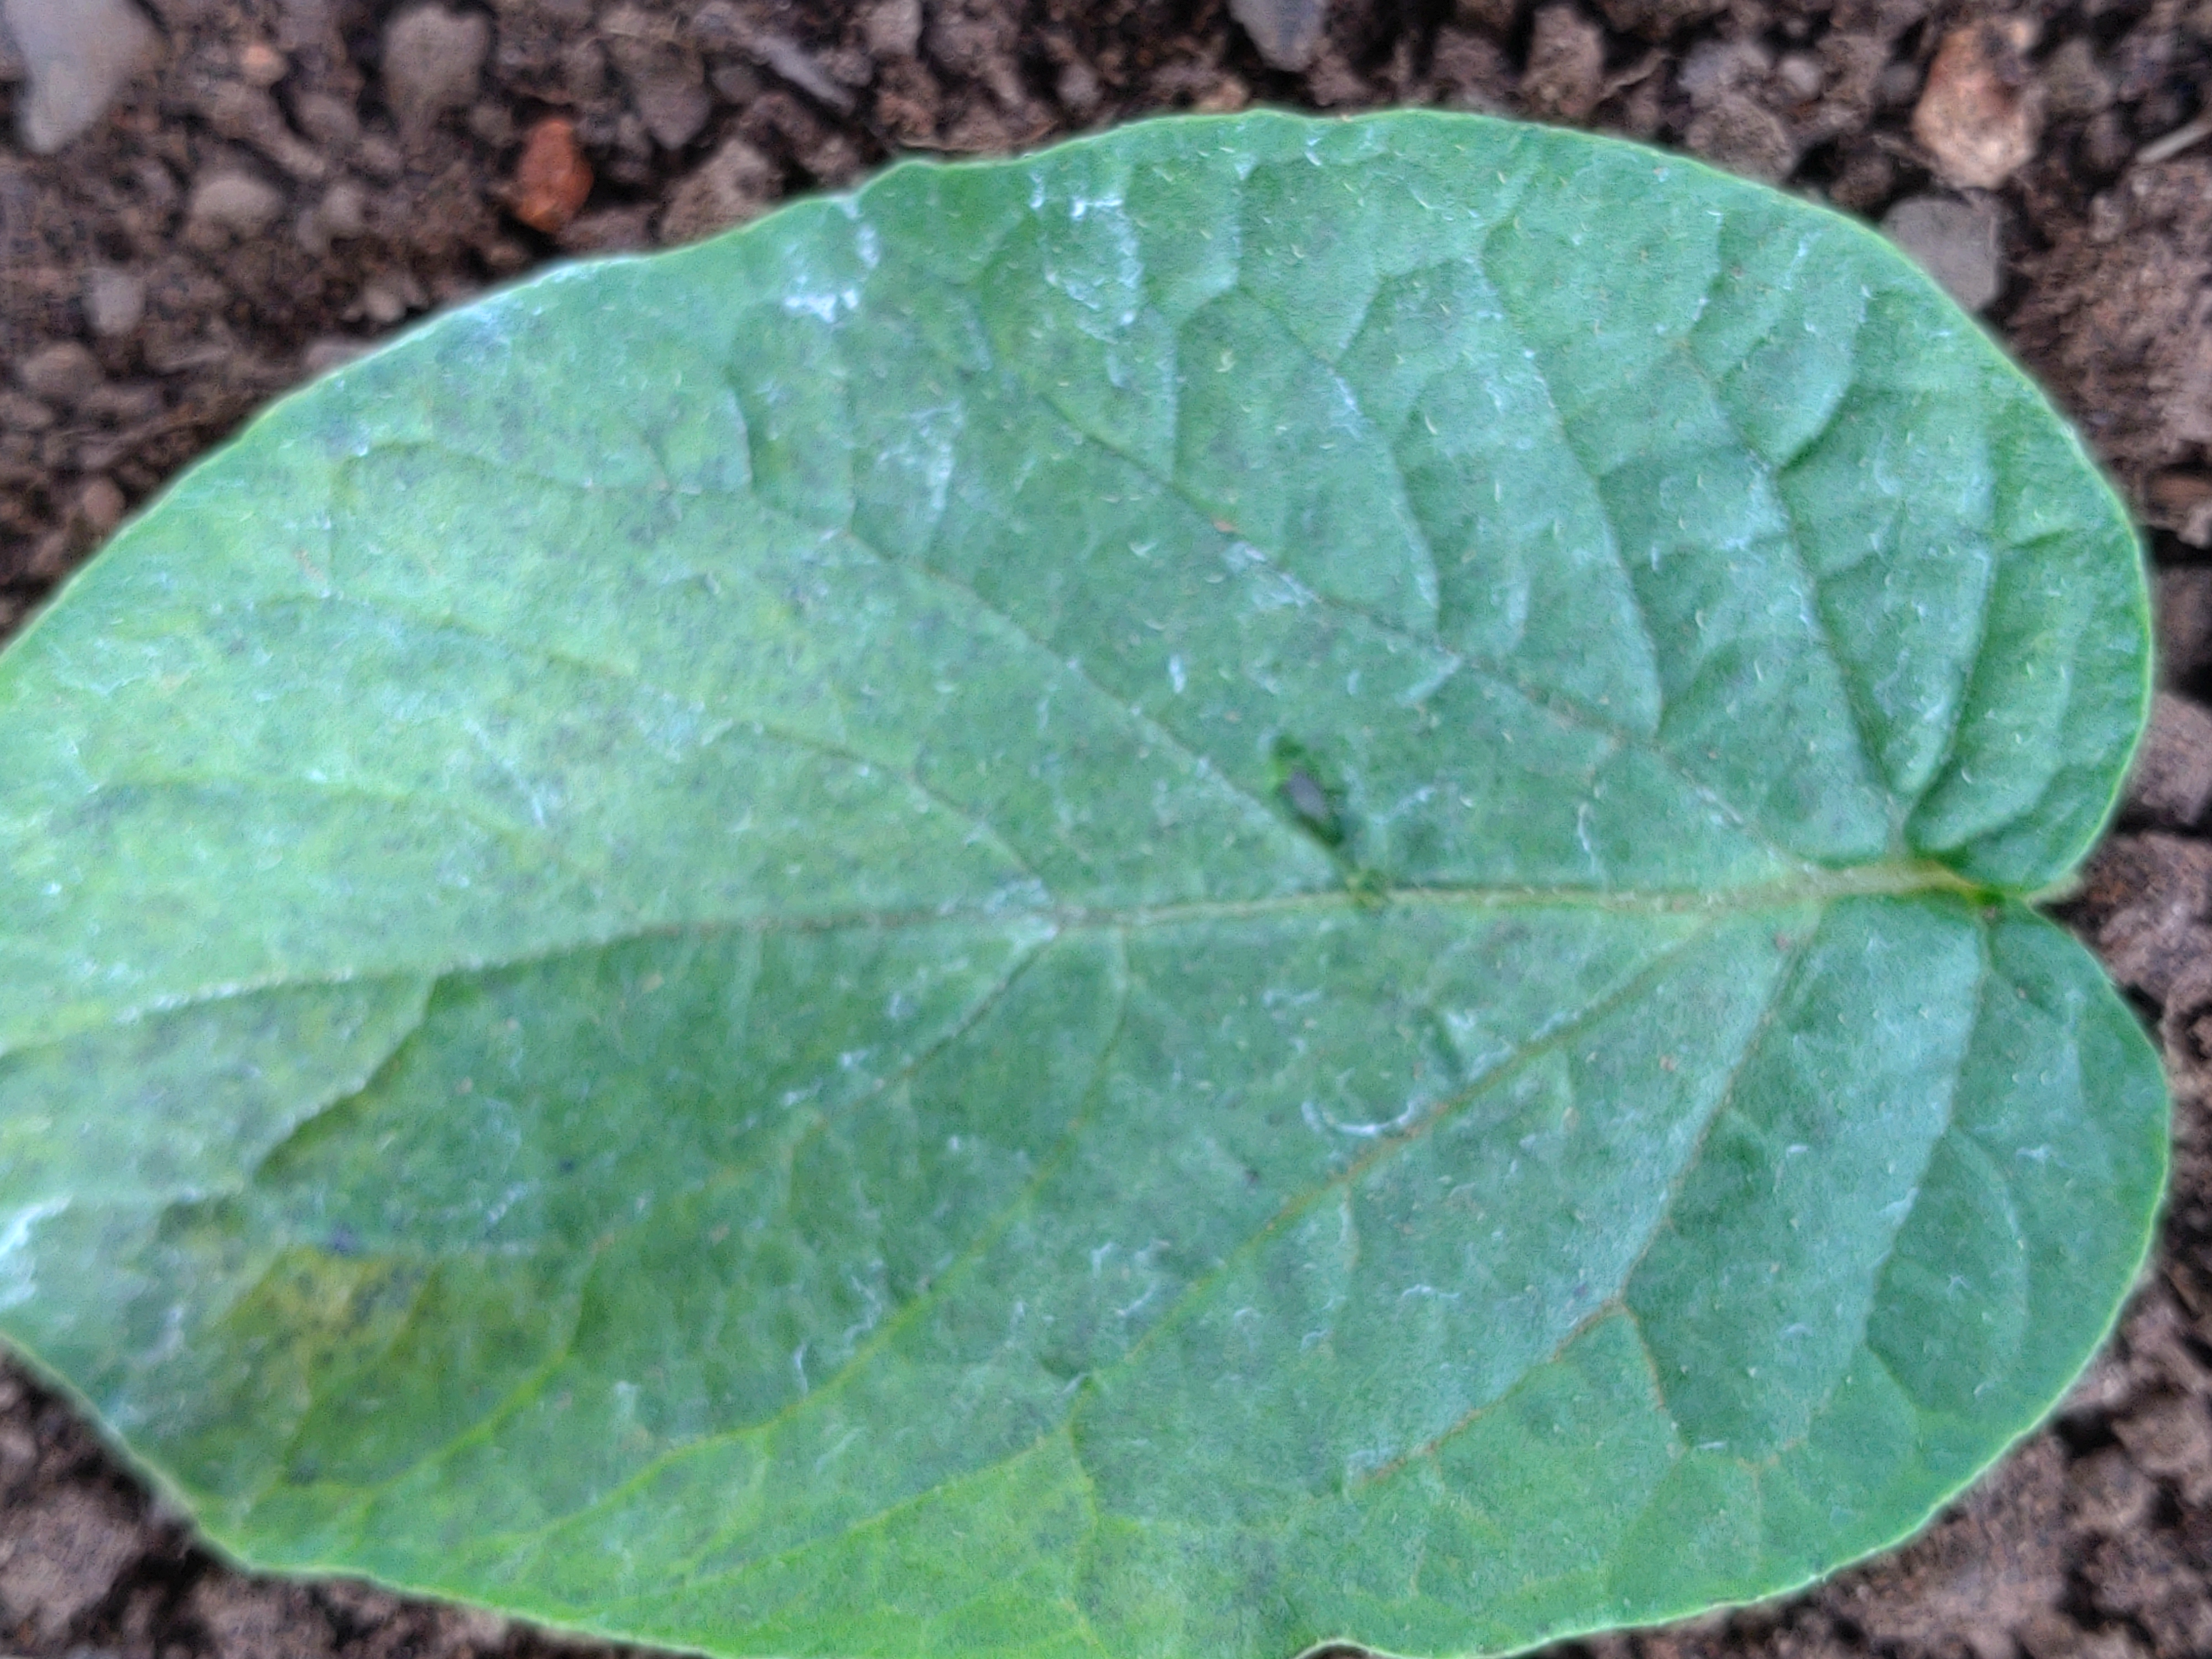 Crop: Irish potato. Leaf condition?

early blight
